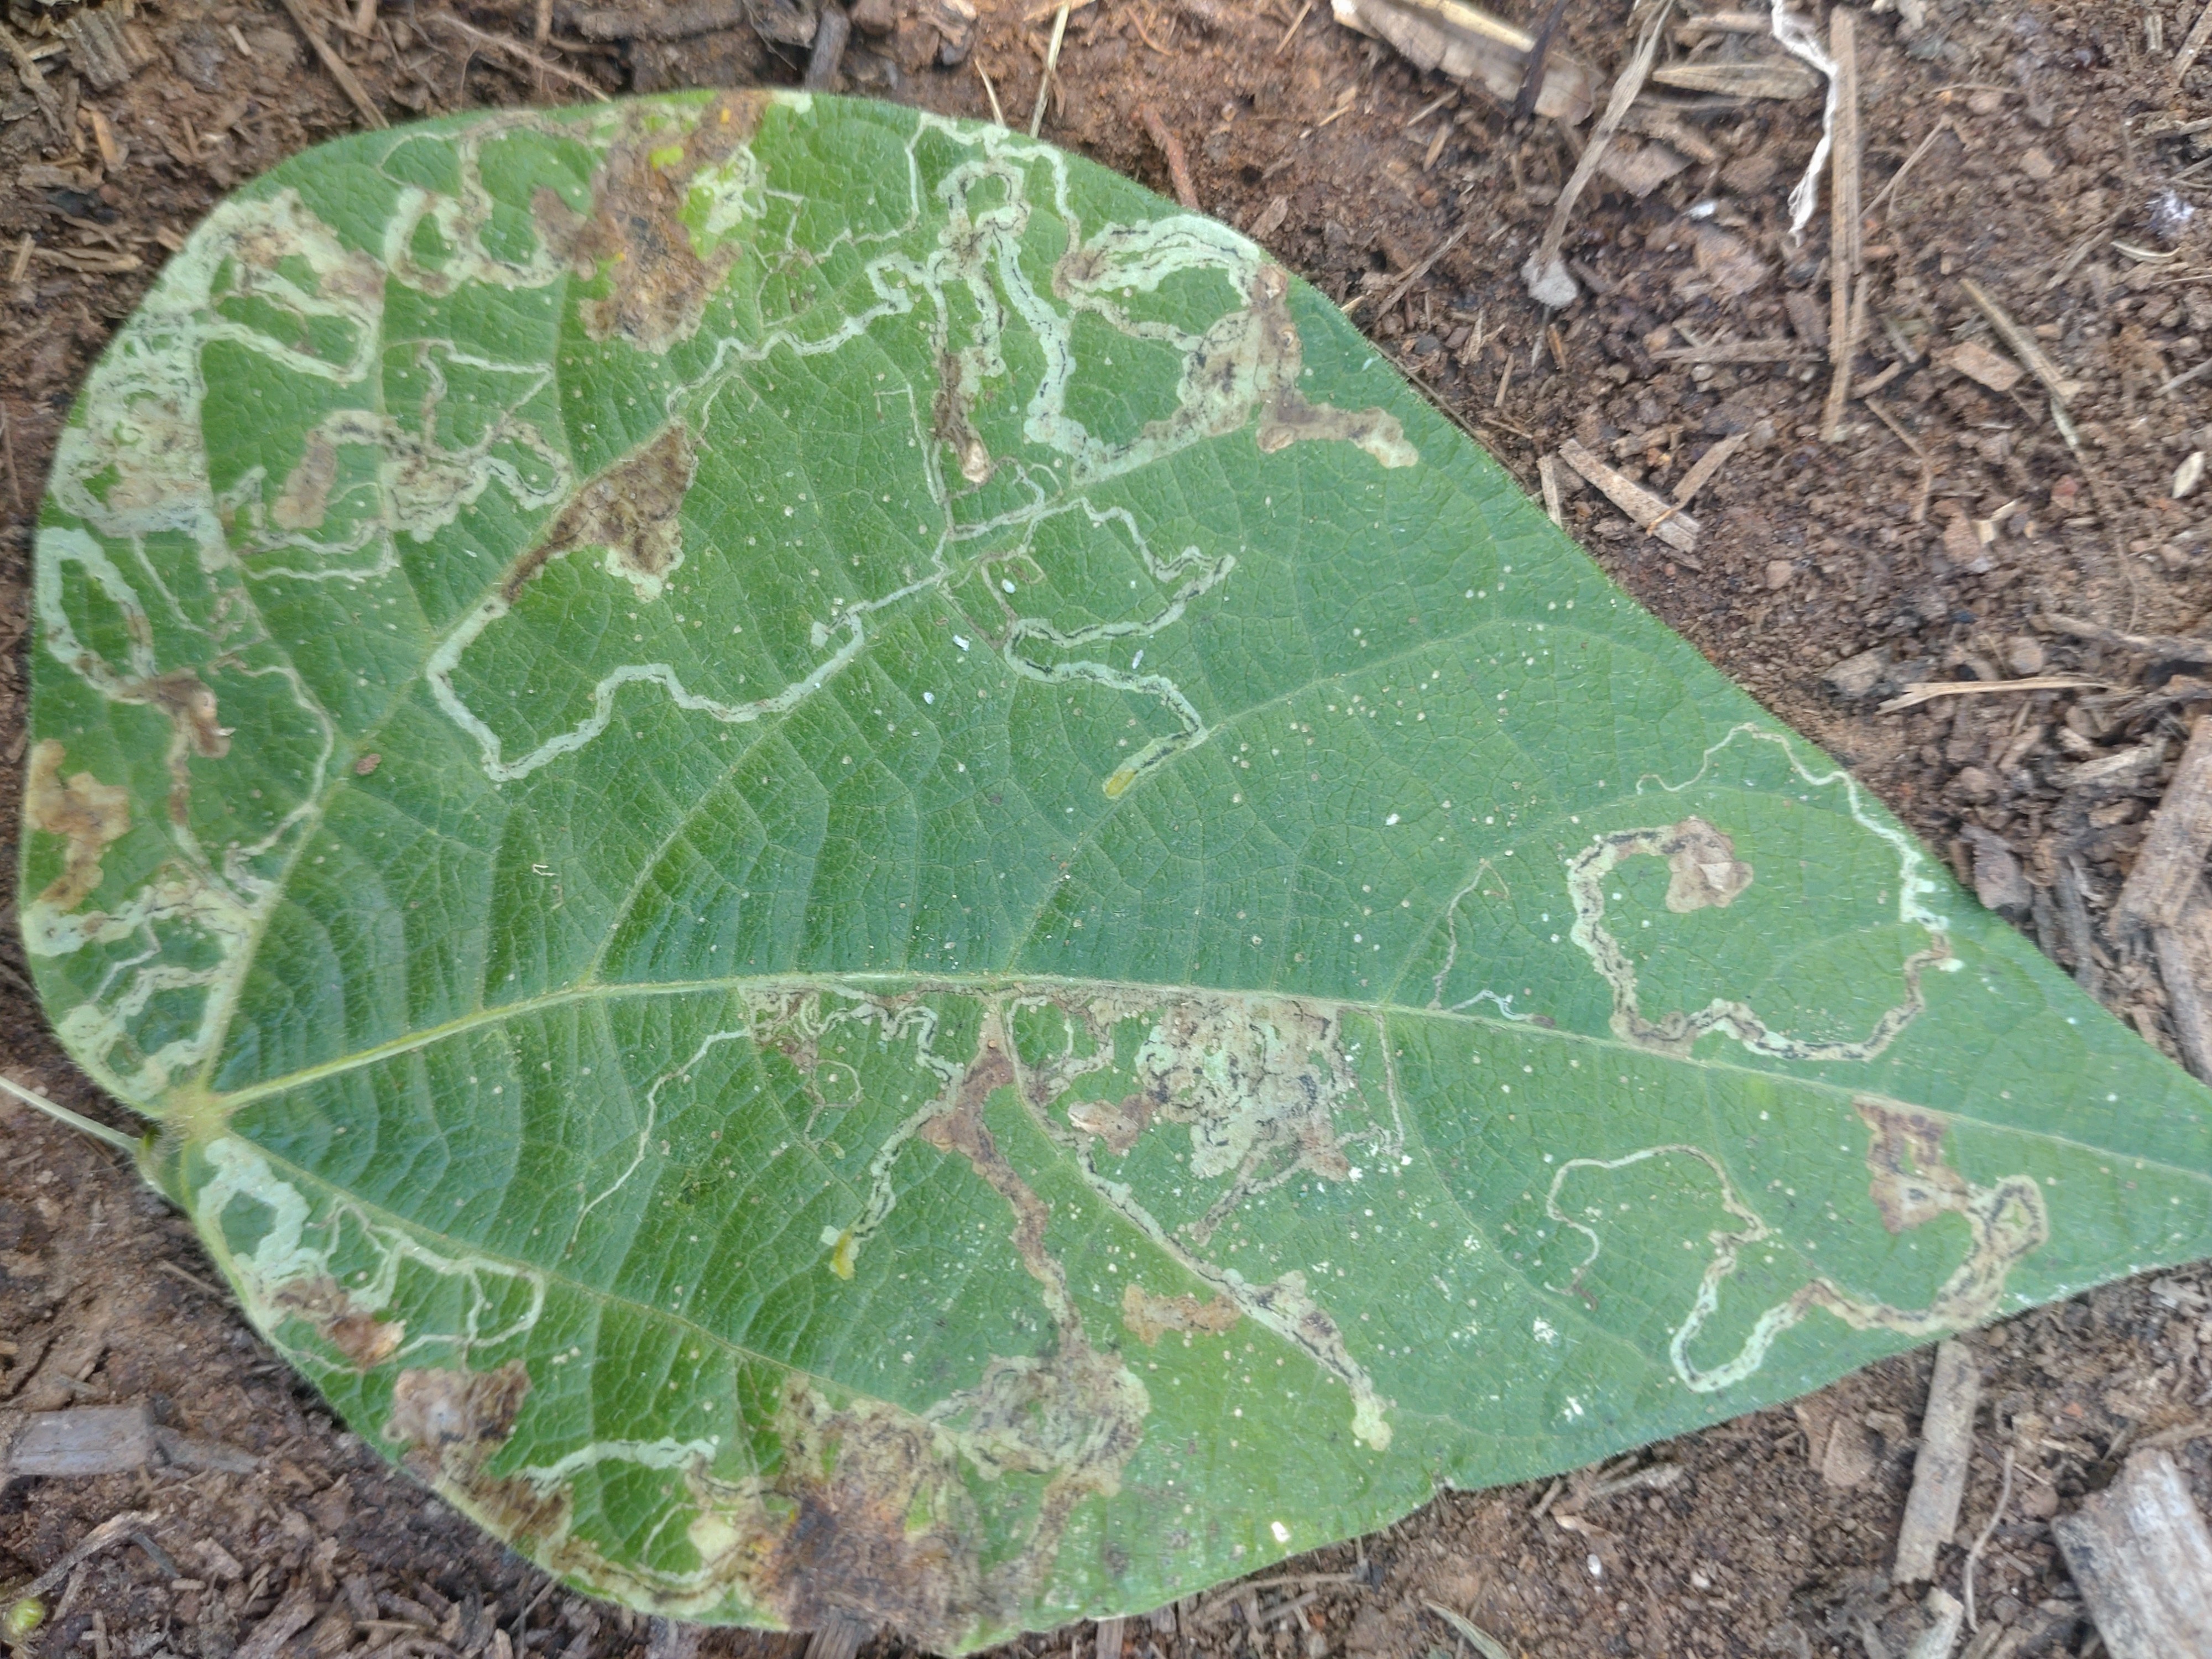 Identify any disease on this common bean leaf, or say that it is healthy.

anthracnose
